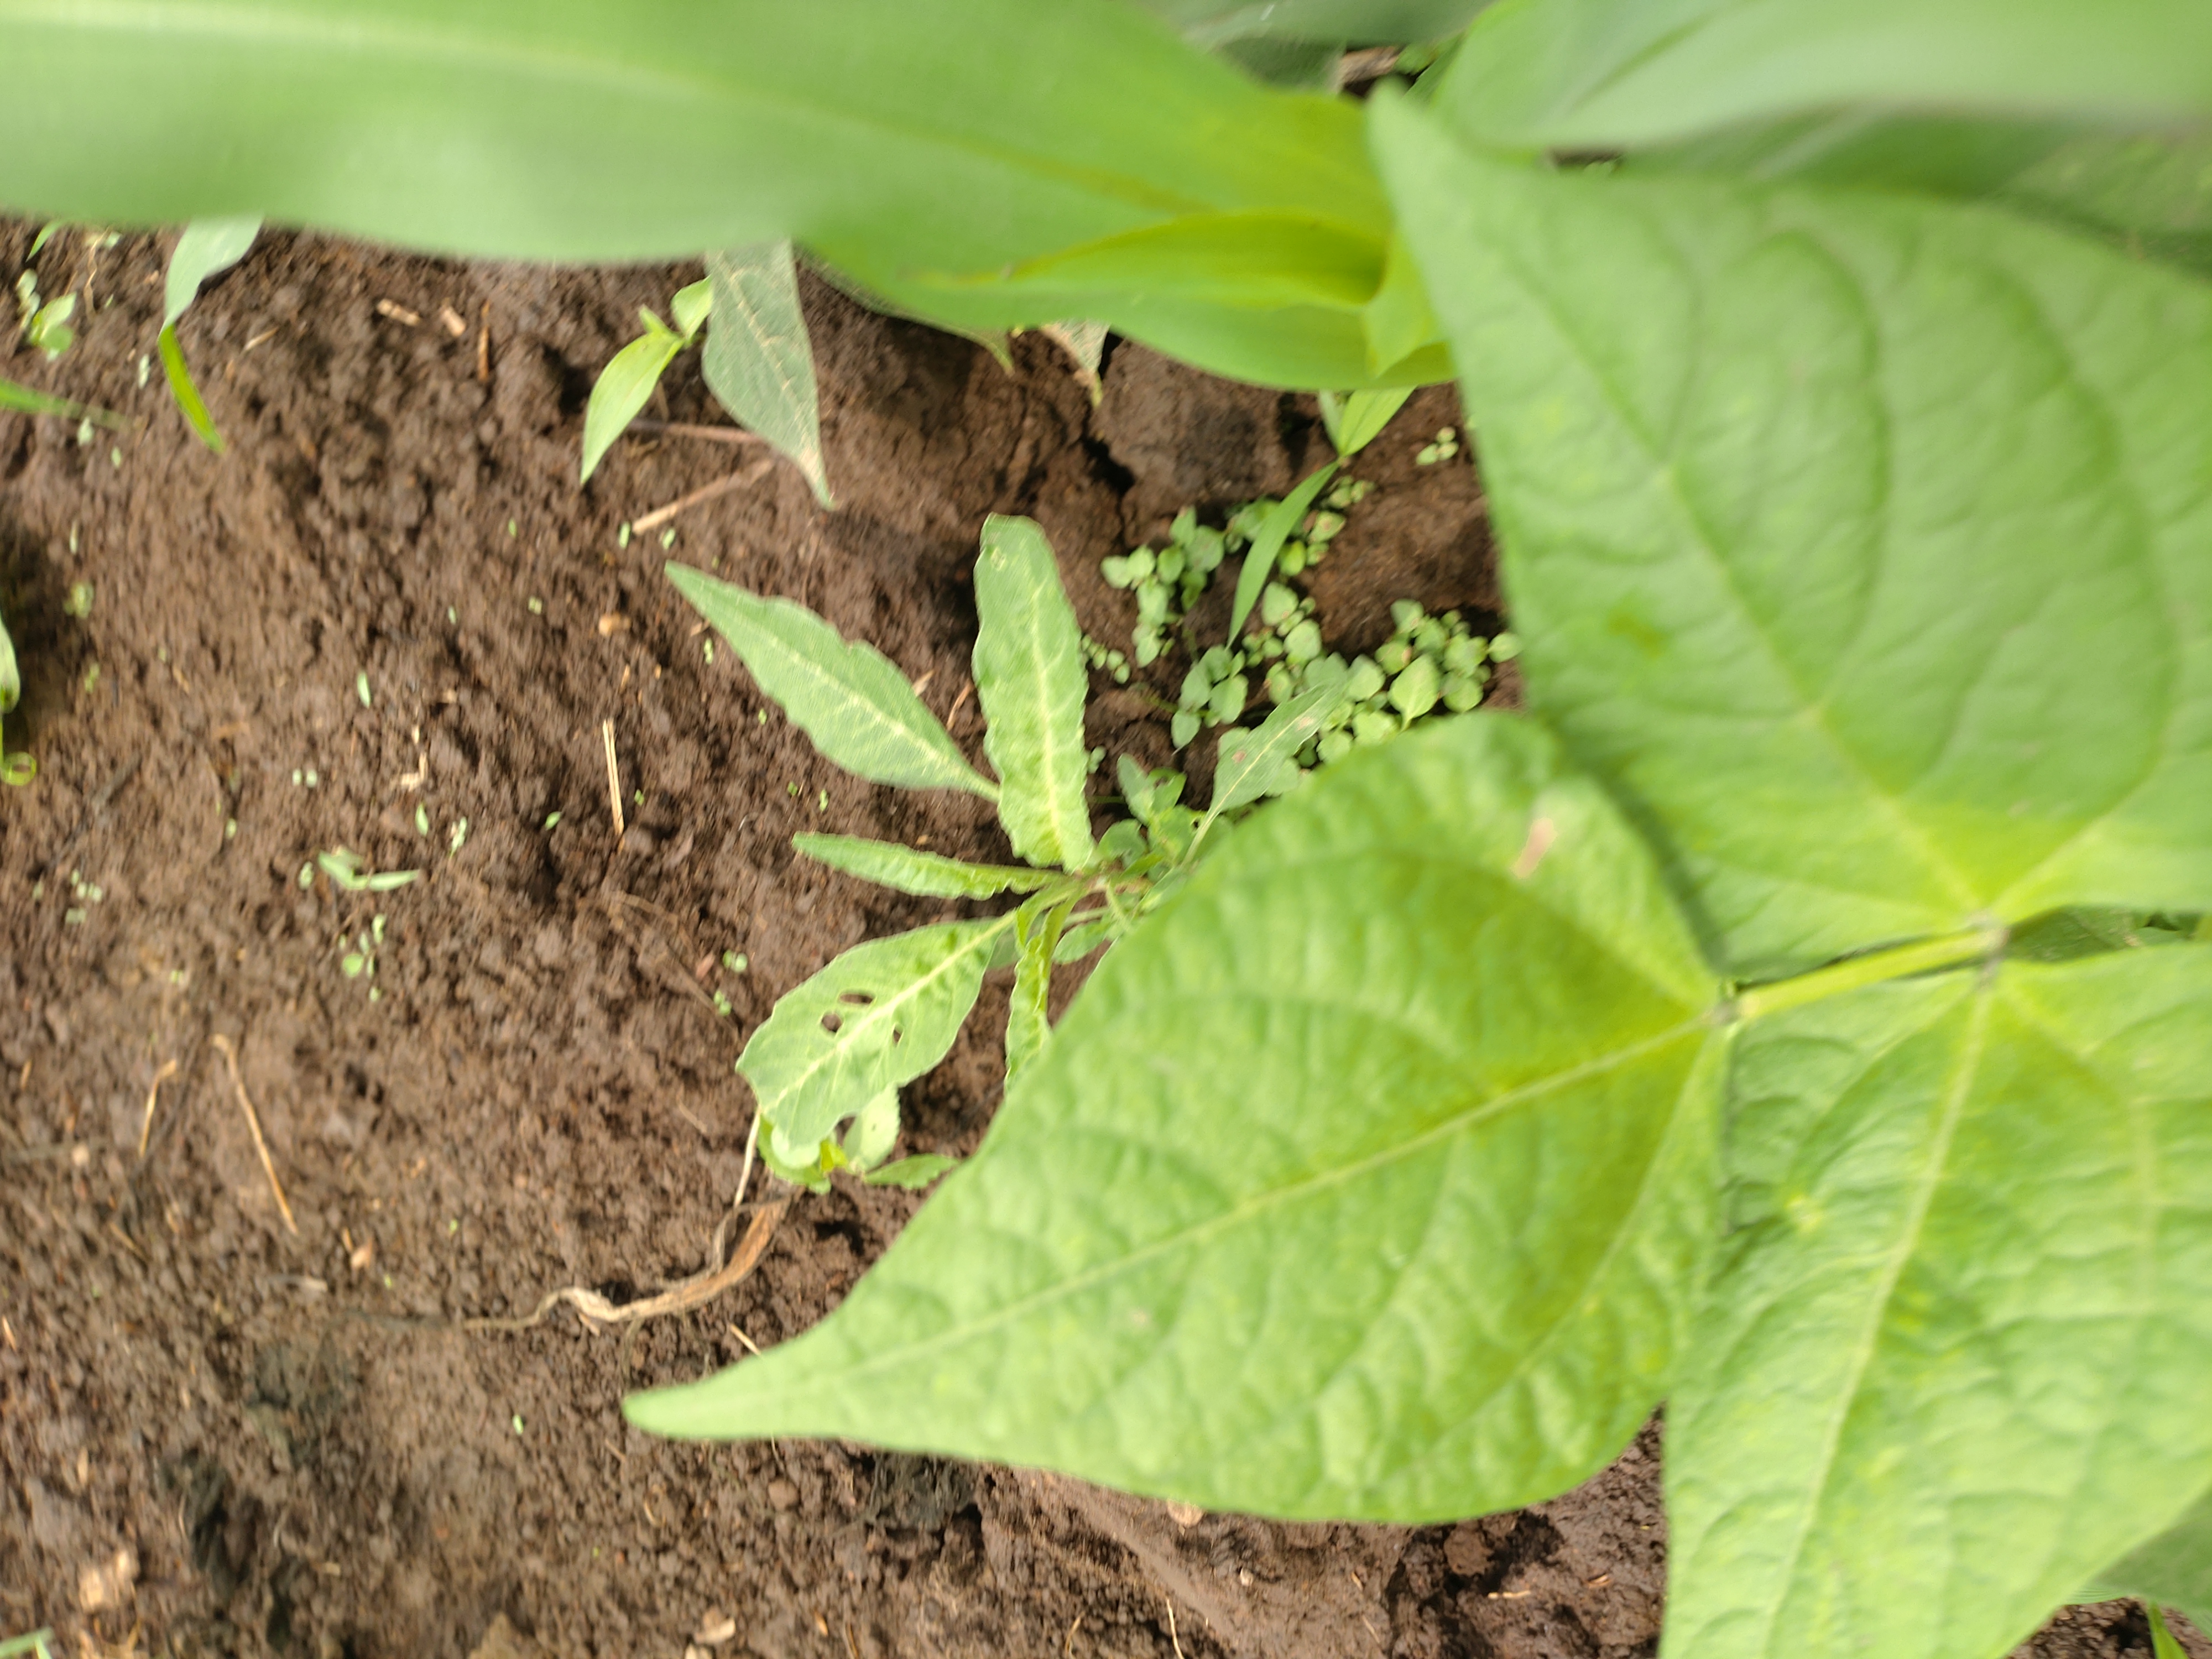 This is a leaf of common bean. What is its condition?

healthy
